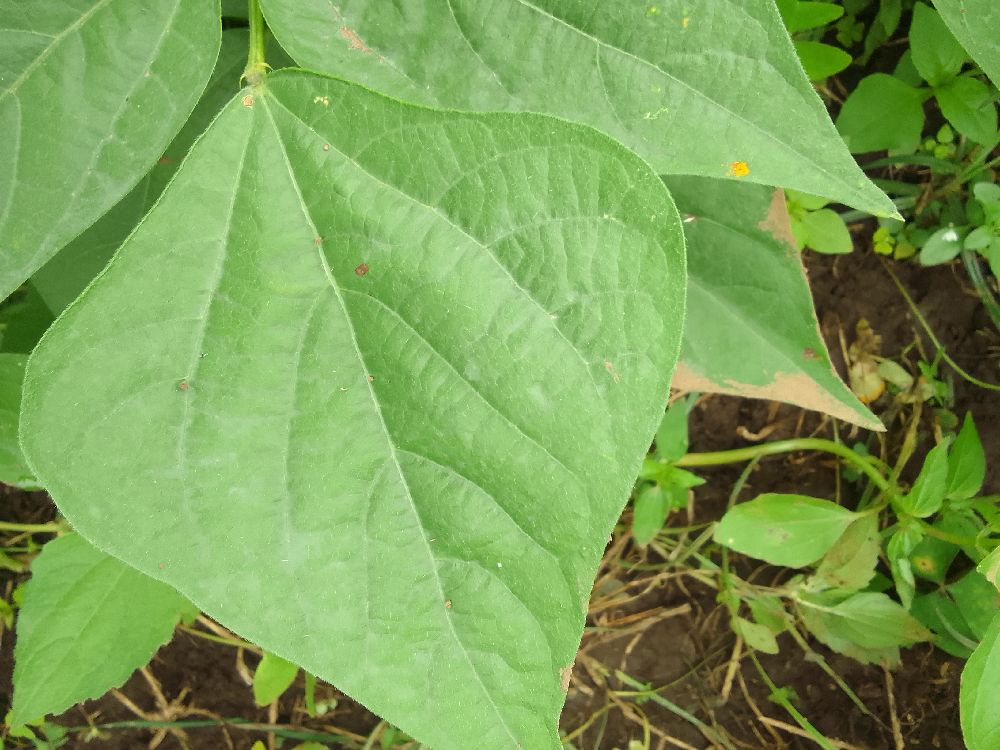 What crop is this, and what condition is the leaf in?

common bean, healthy
